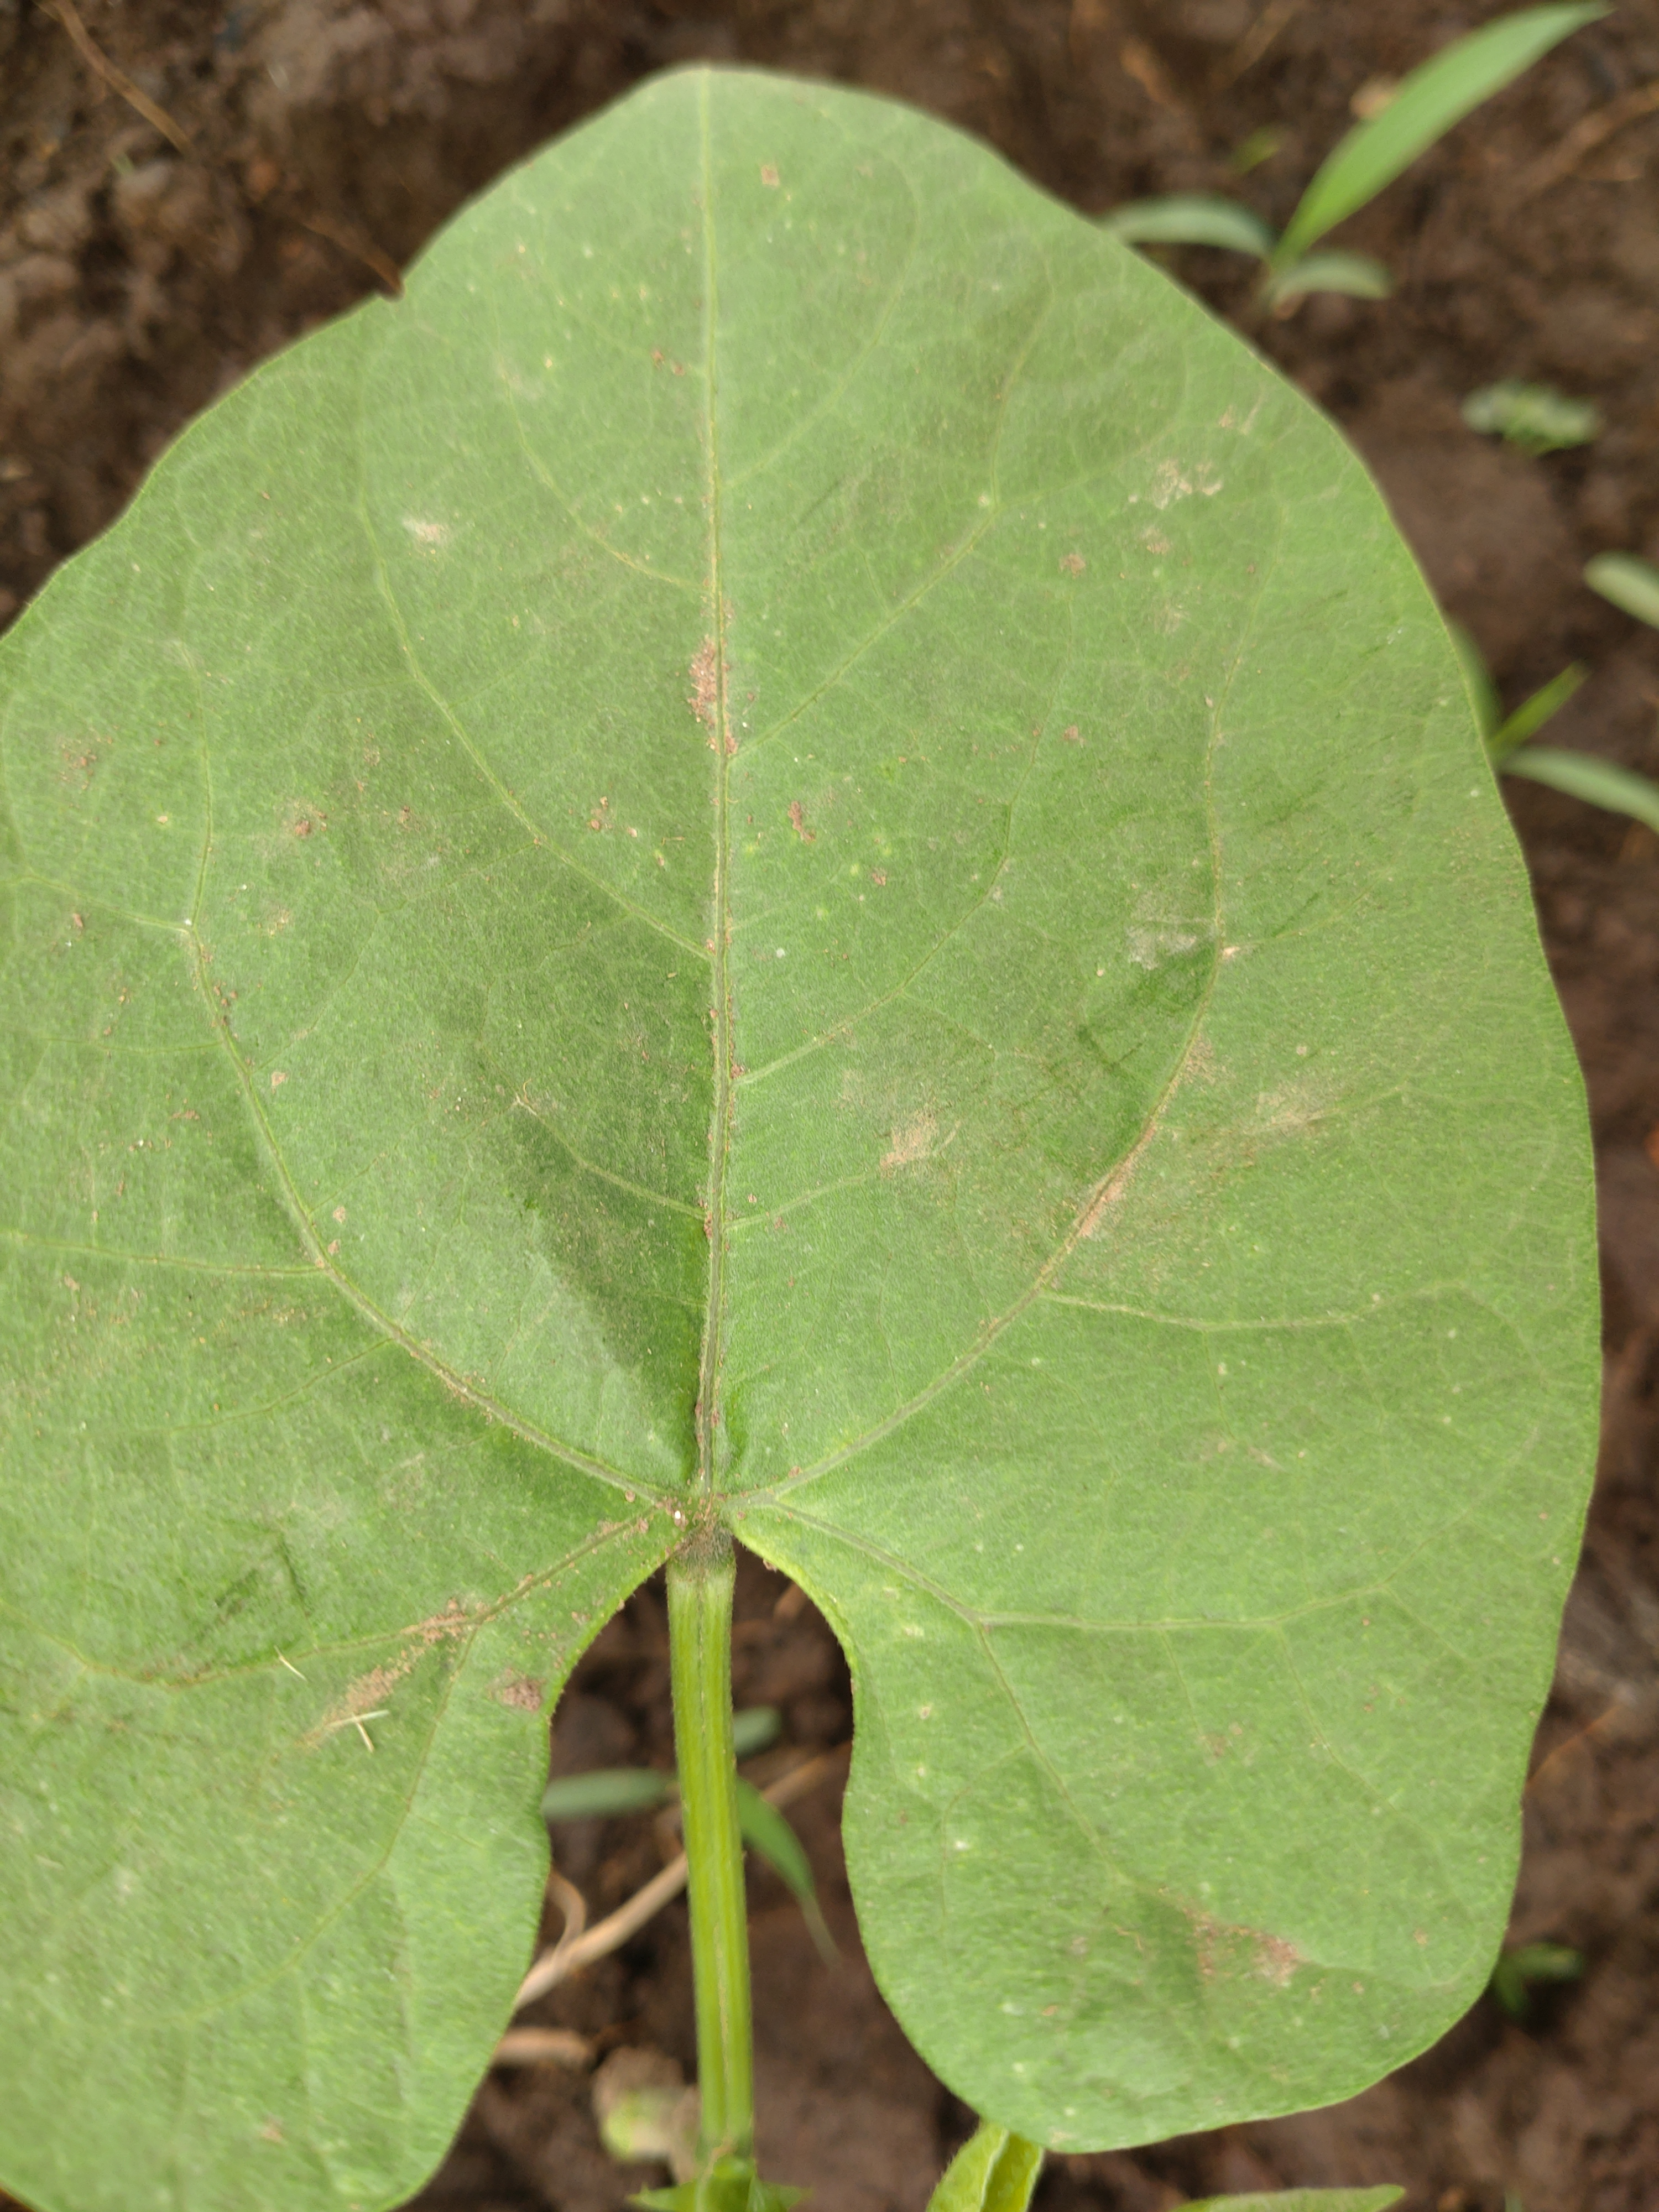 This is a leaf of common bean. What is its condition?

healthy
